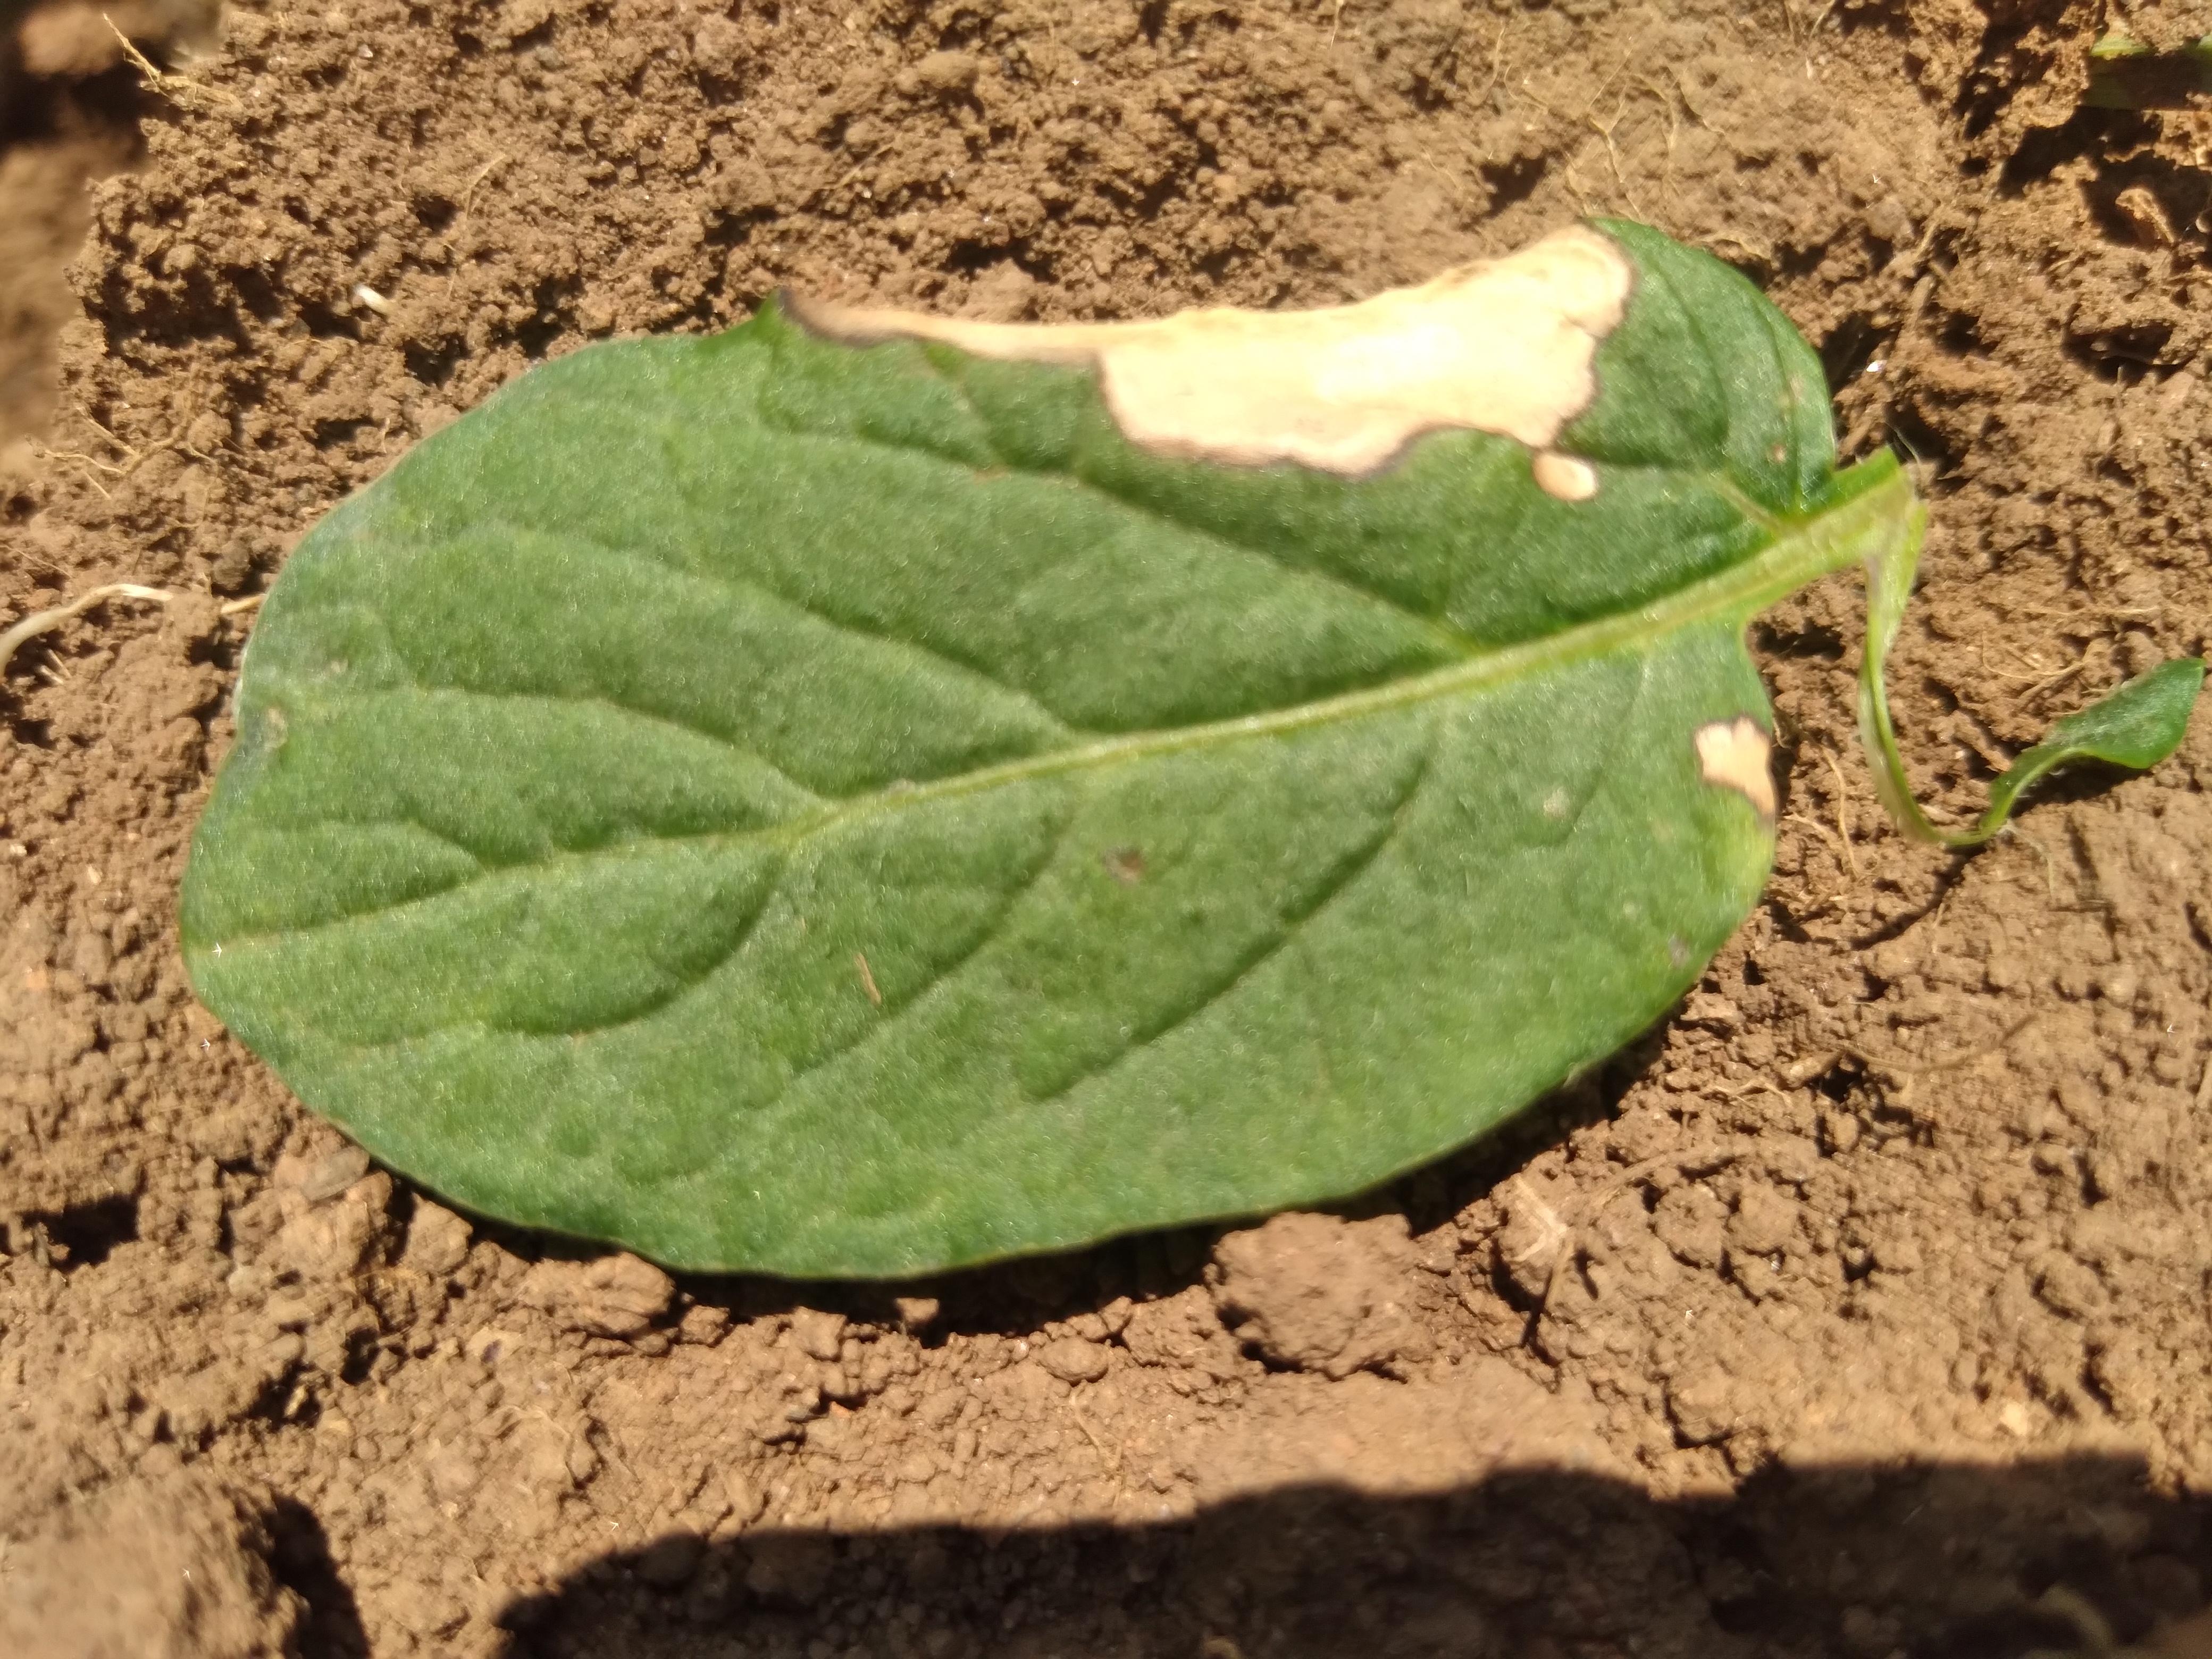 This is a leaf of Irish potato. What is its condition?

early blight
